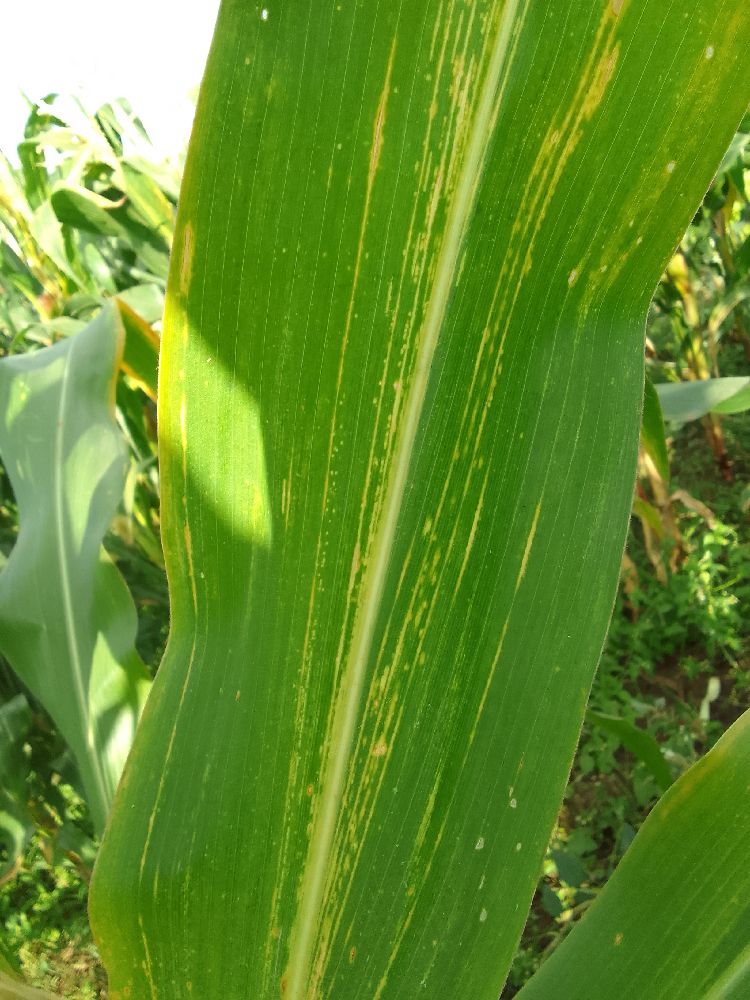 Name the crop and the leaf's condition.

maize, maize lethal necrosis
